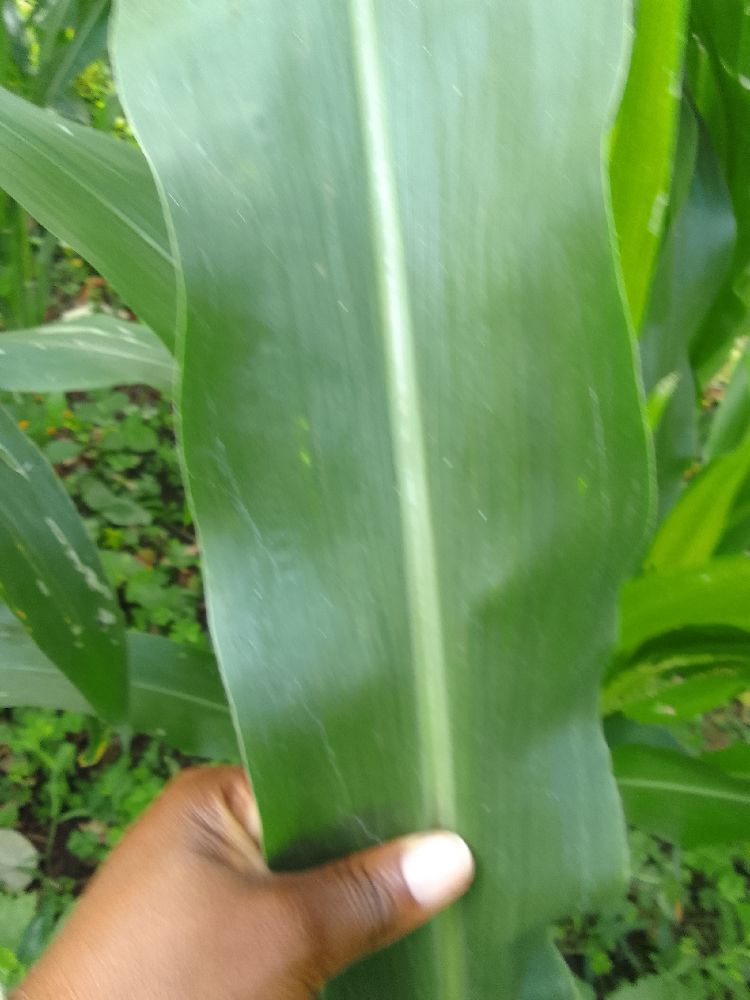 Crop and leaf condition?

maize, healthy
